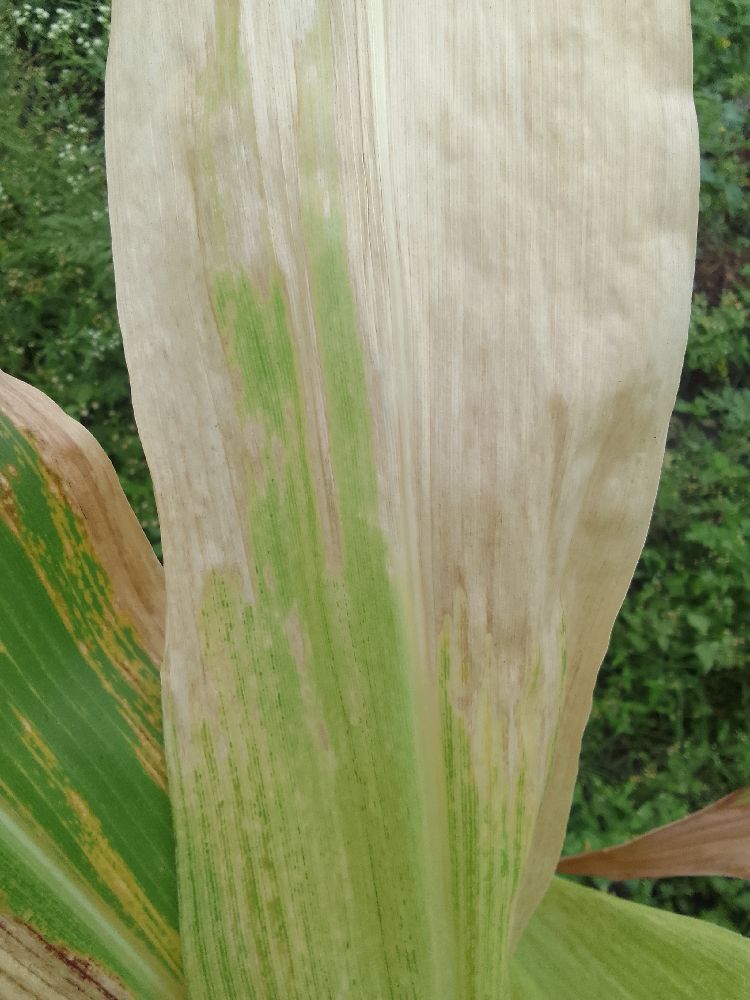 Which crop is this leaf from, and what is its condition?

maize, maize lethal necrosis
